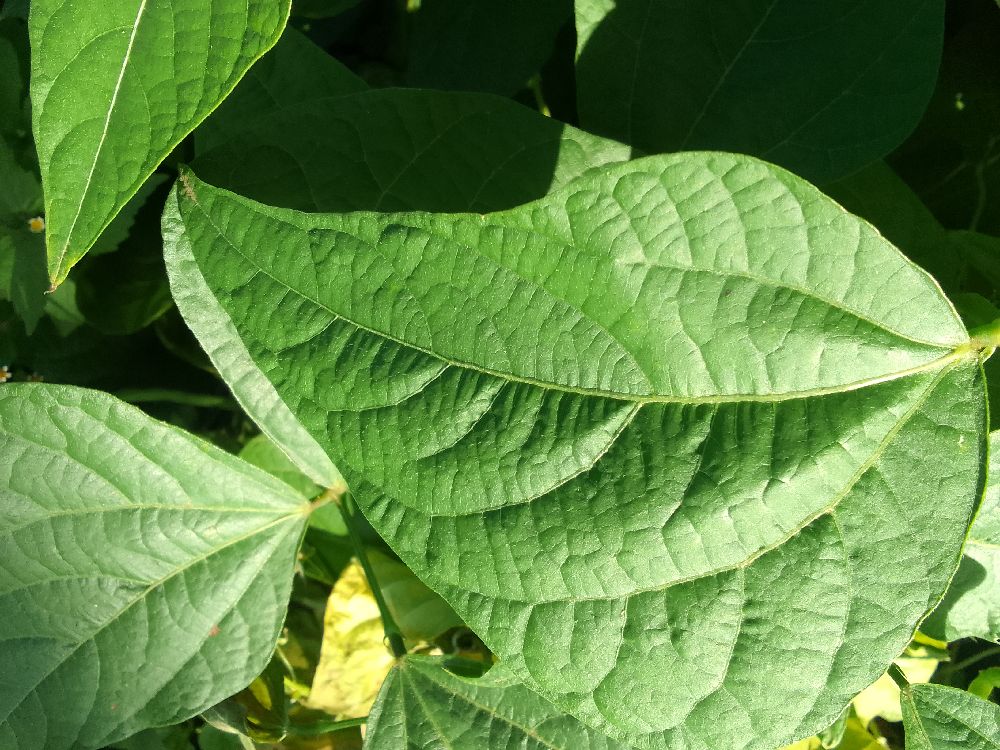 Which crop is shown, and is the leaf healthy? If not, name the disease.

common bean, healthy
